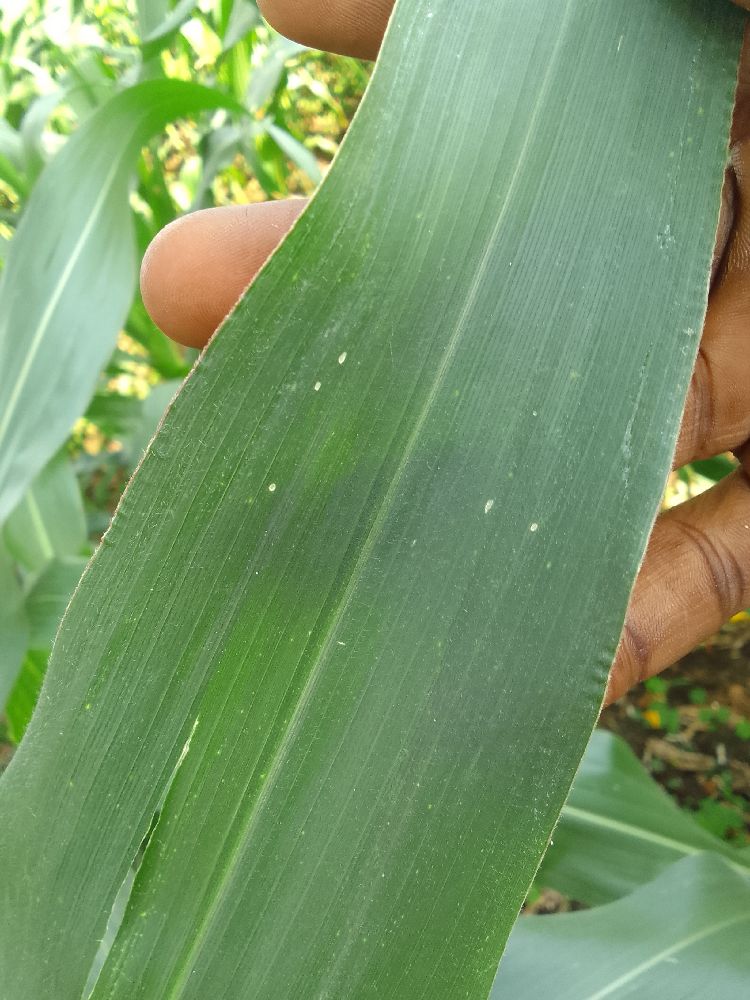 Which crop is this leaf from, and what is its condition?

maize, healthy
